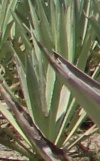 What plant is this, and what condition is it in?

agave, yellow
